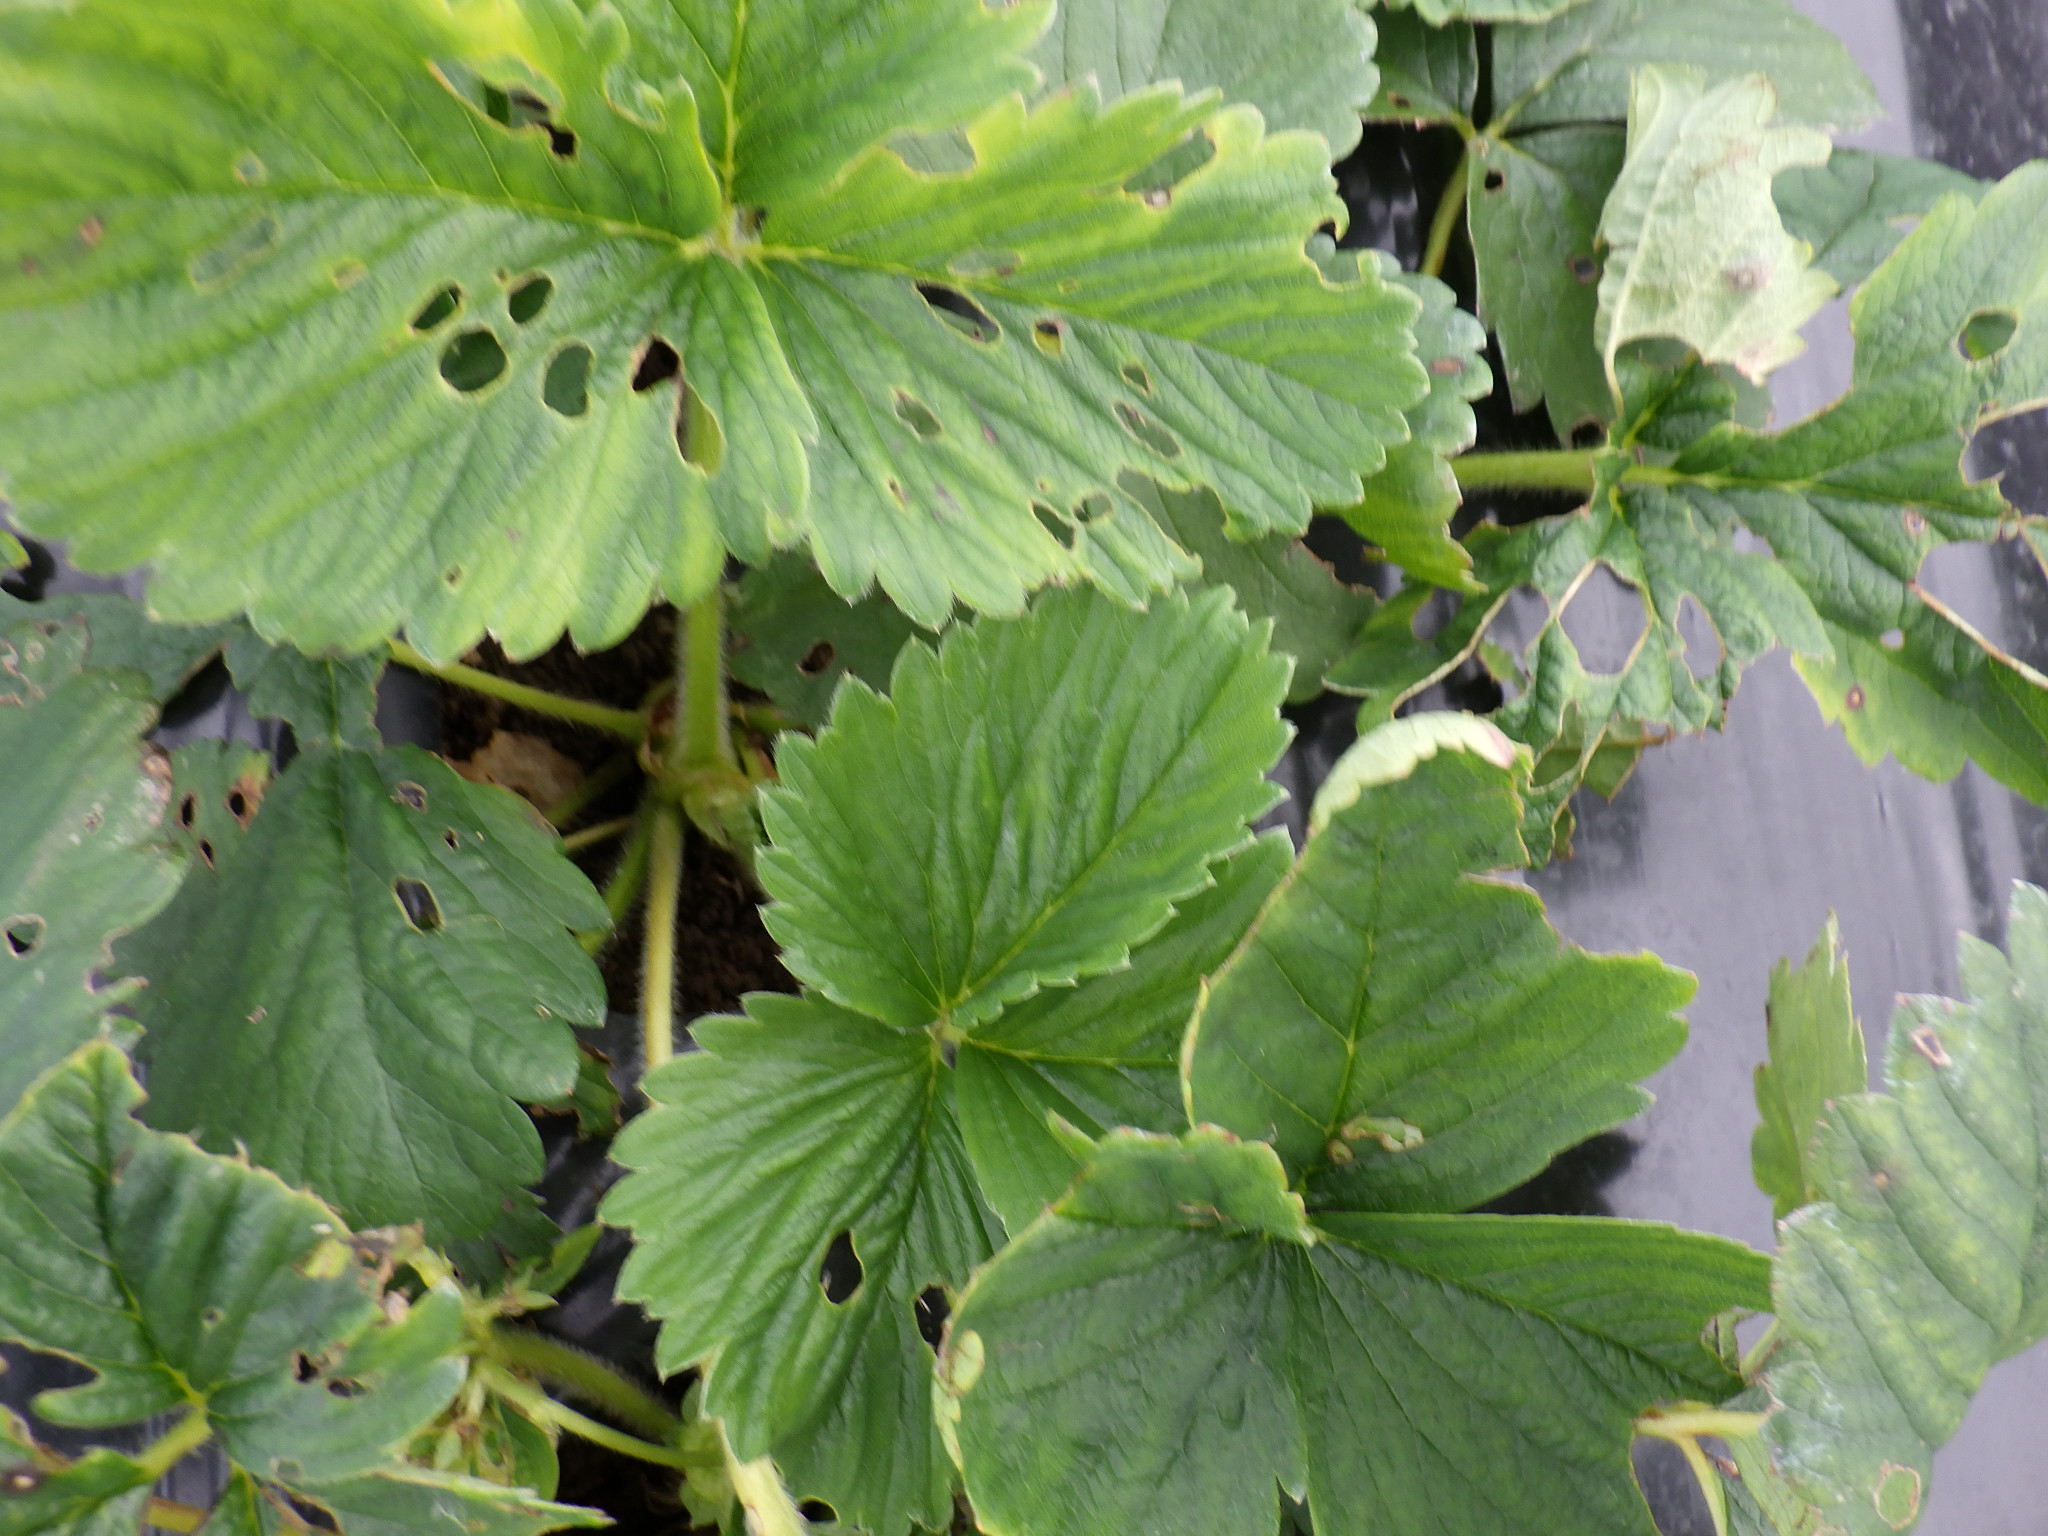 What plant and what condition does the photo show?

strawberry, phytophagous
